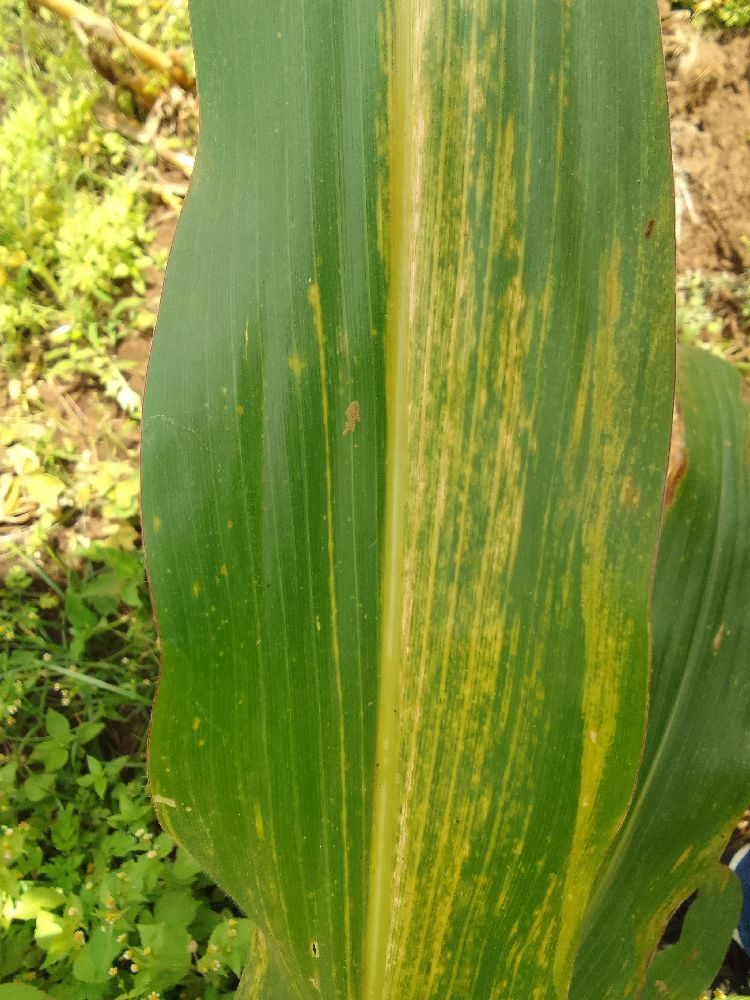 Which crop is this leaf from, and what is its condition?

maize, maize lethal necrosis
